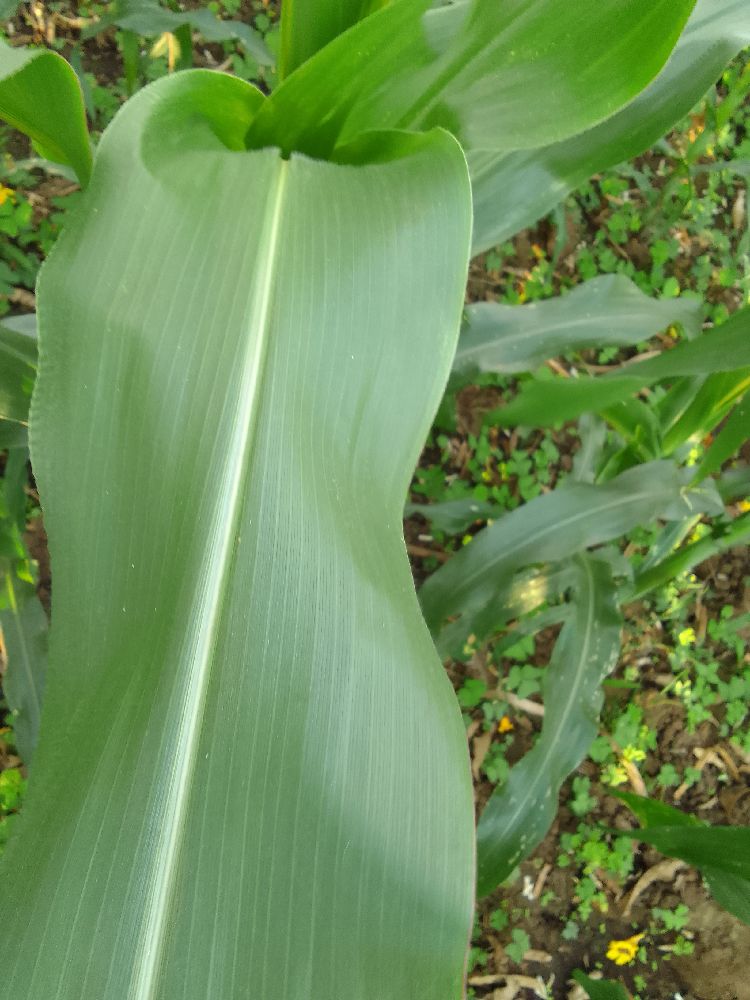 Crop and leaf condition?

maize, healthy
